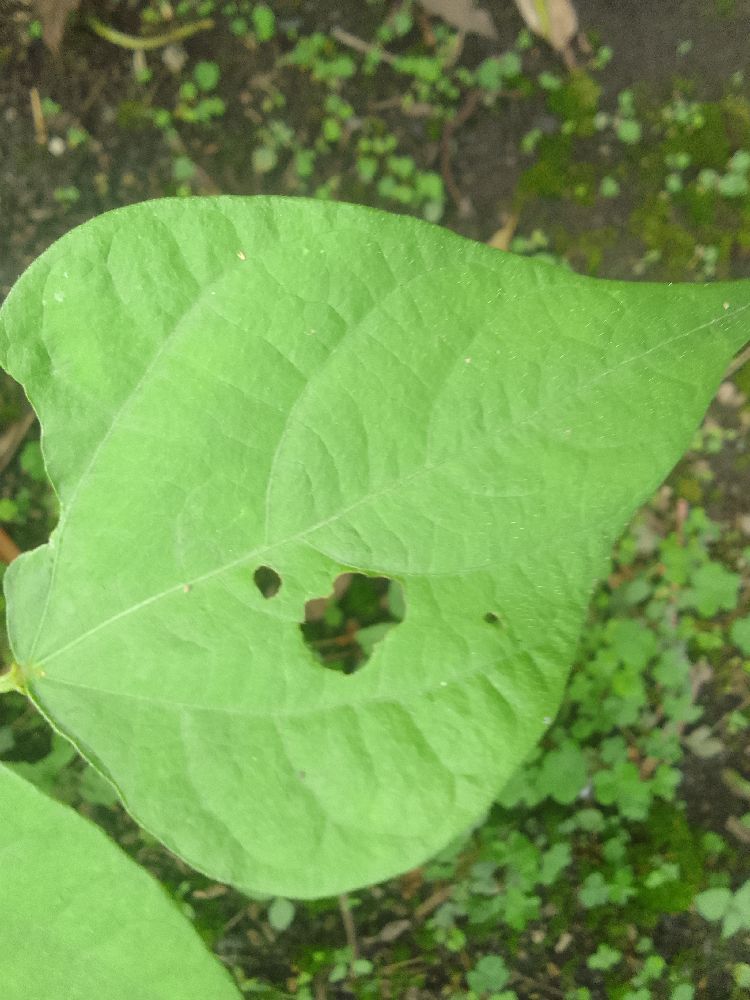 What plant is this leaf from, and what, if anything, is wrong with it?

common bean, healthy
